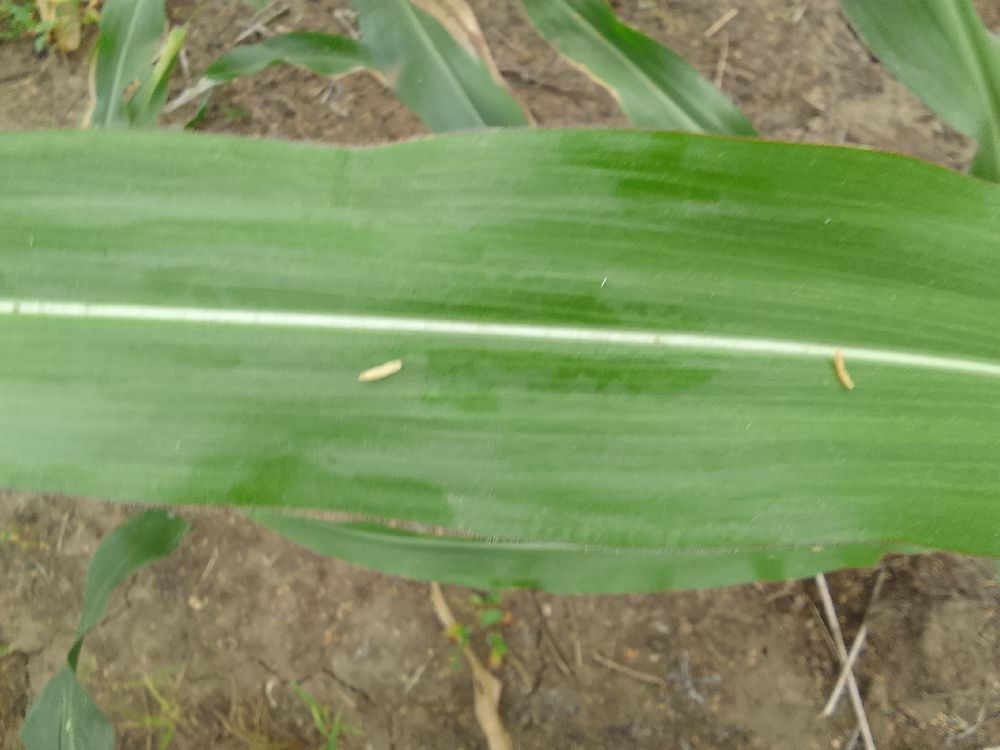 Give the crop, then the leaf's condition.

maize, healthy
